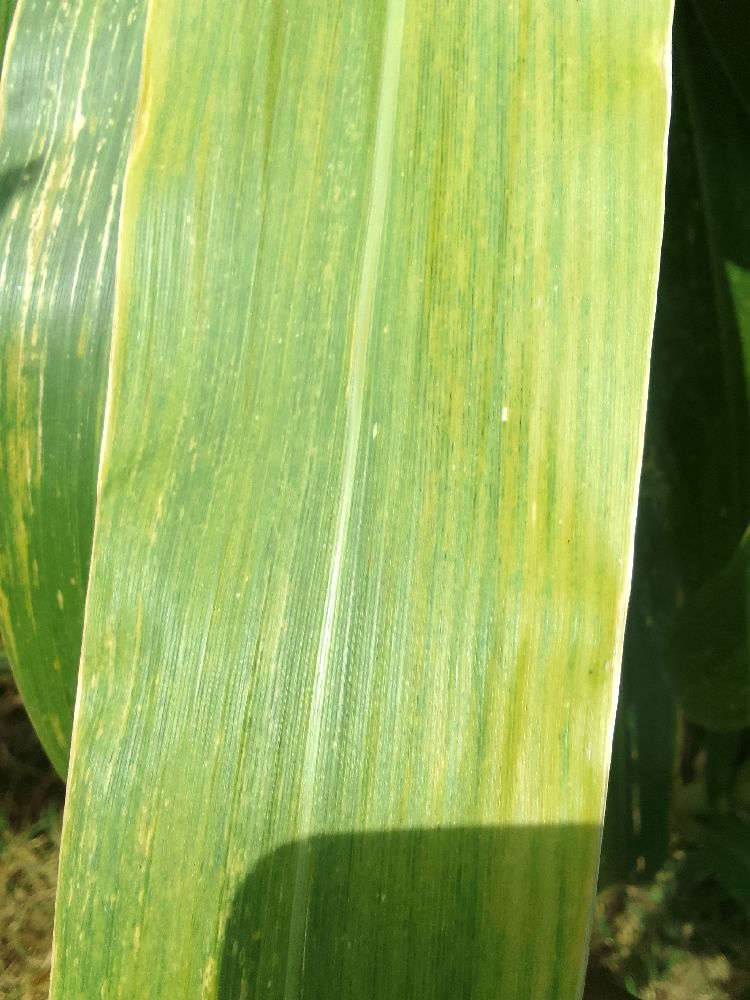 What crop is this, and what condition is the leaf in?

maize, maize lethal necrosis
